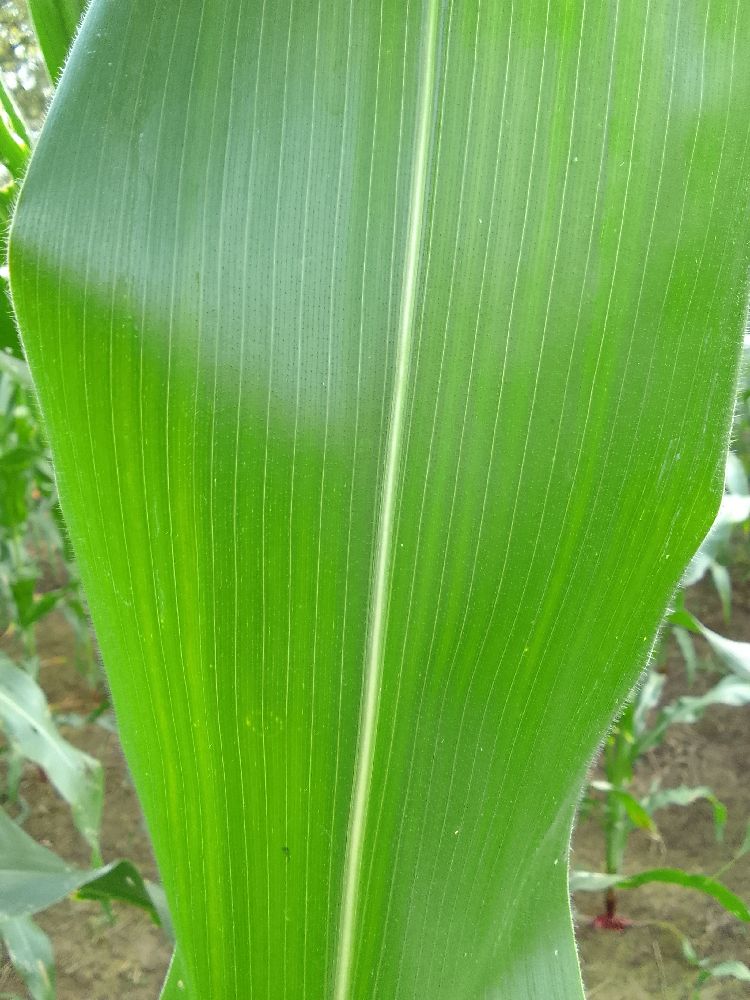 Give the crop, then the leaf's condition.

maize, healthy
